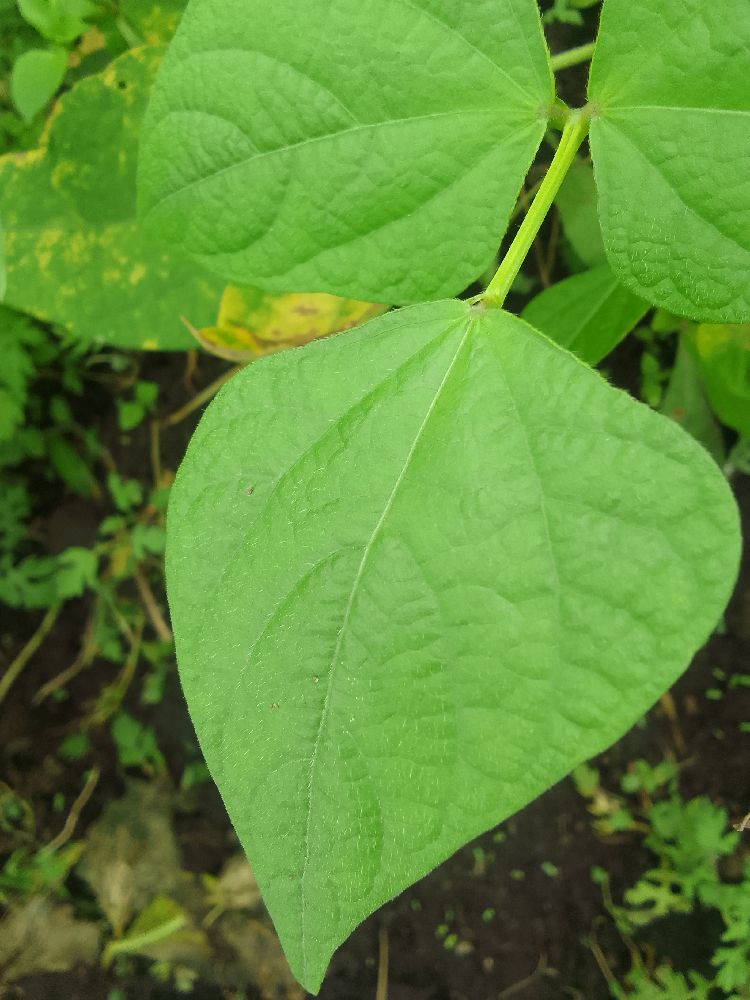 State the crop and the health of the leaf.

common bean, healthy
